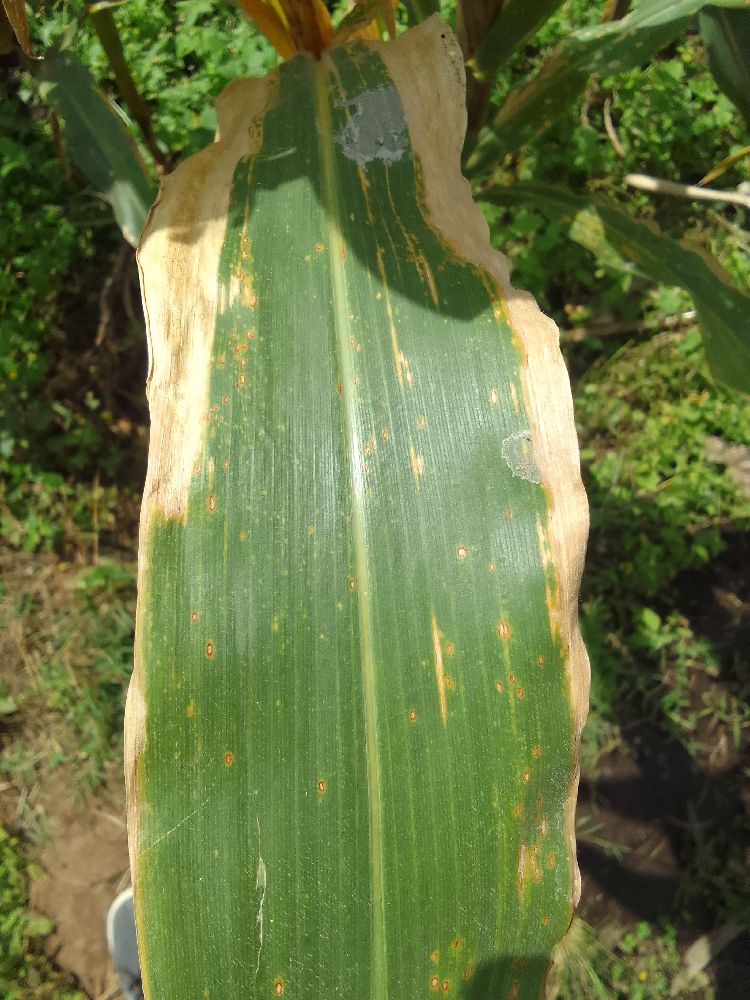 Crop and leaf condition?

maize, maize lethal necrosis
